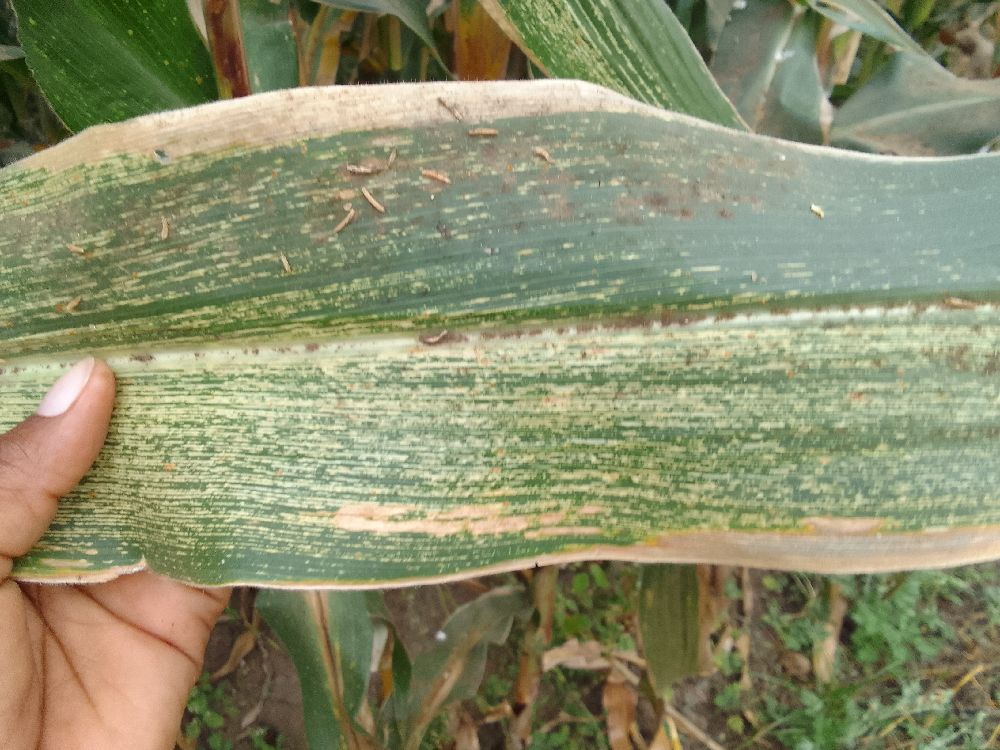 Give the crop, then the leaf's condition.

maize, maize streak virus
